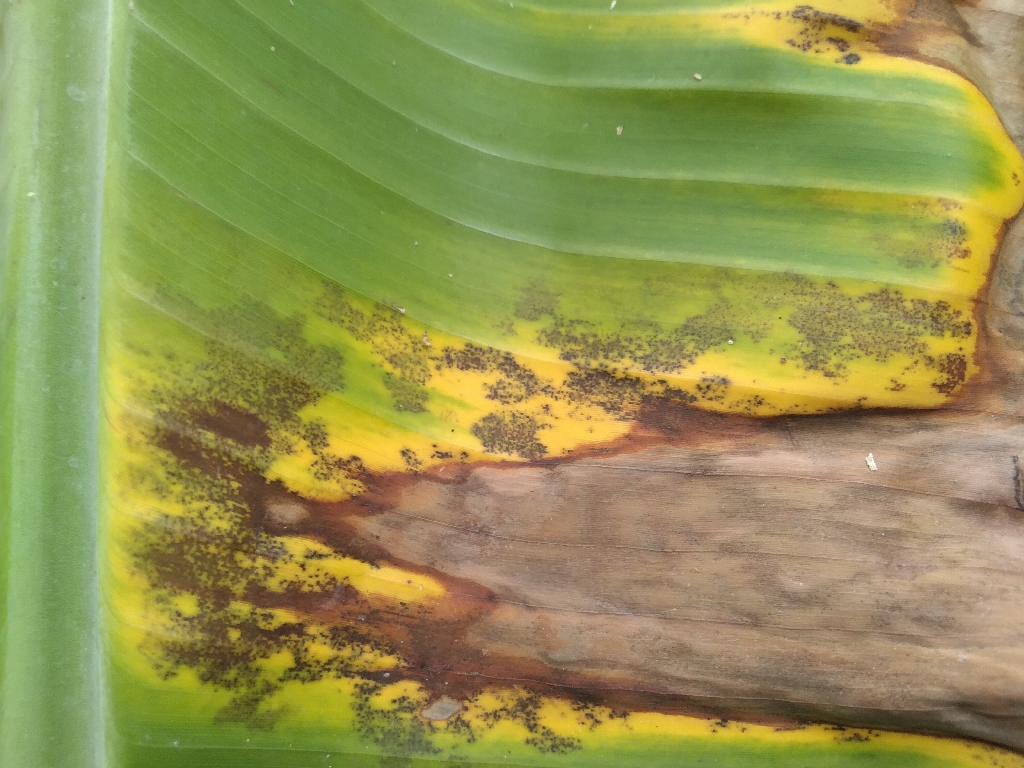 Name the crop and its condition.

banana, black sigatoka
